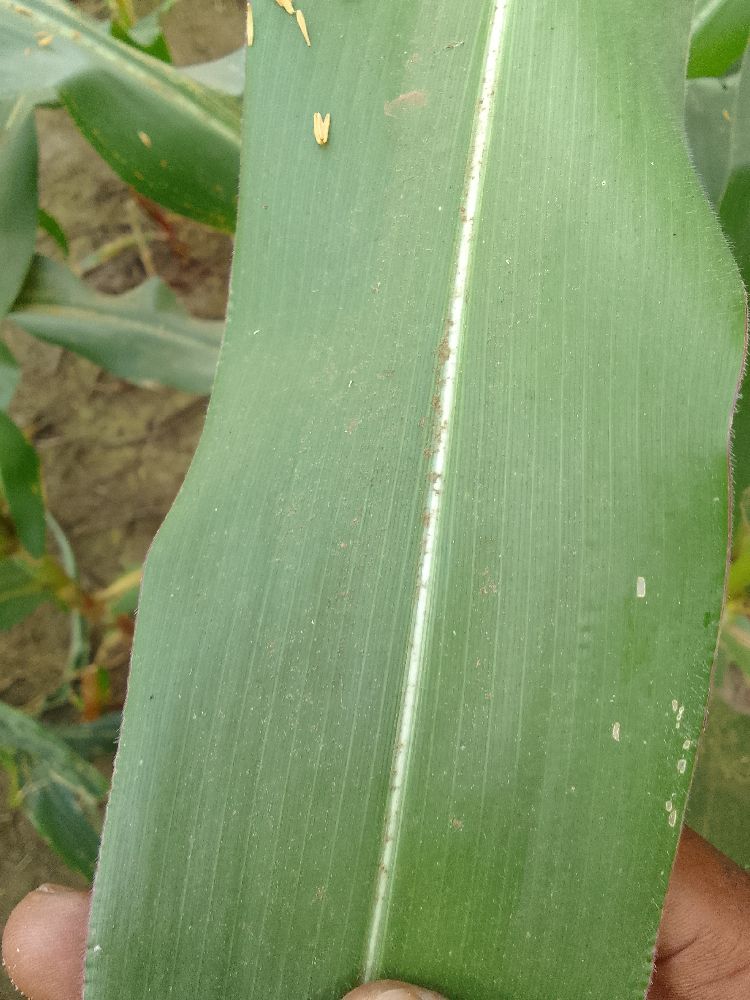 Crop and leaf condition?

maize, healthy
